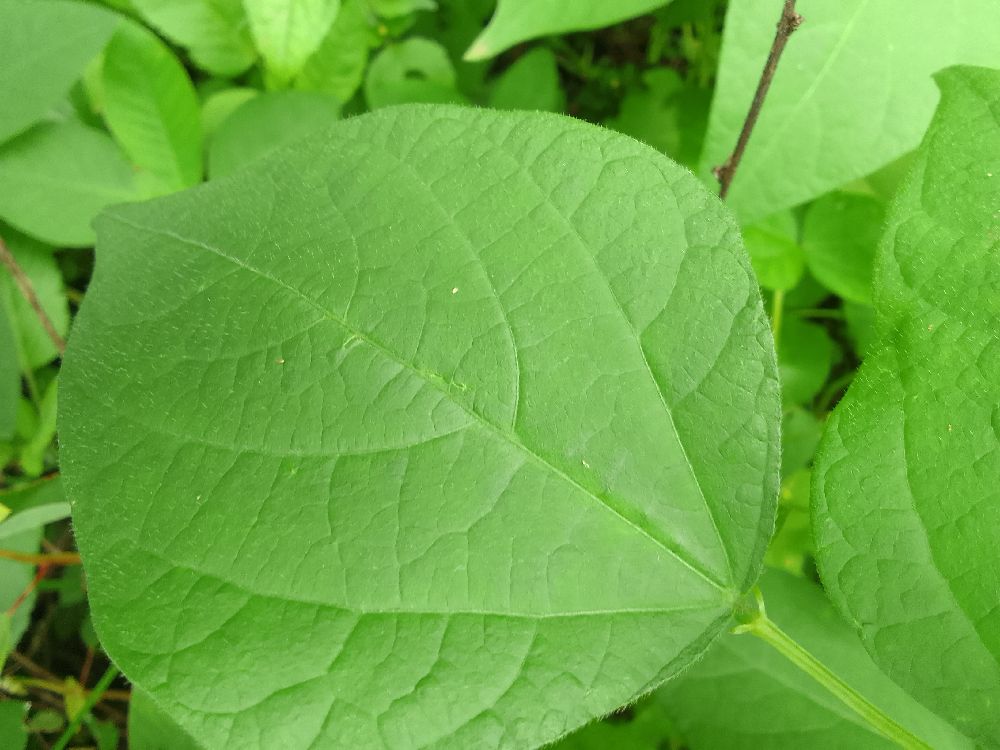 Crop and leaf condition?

common bean, healthy
